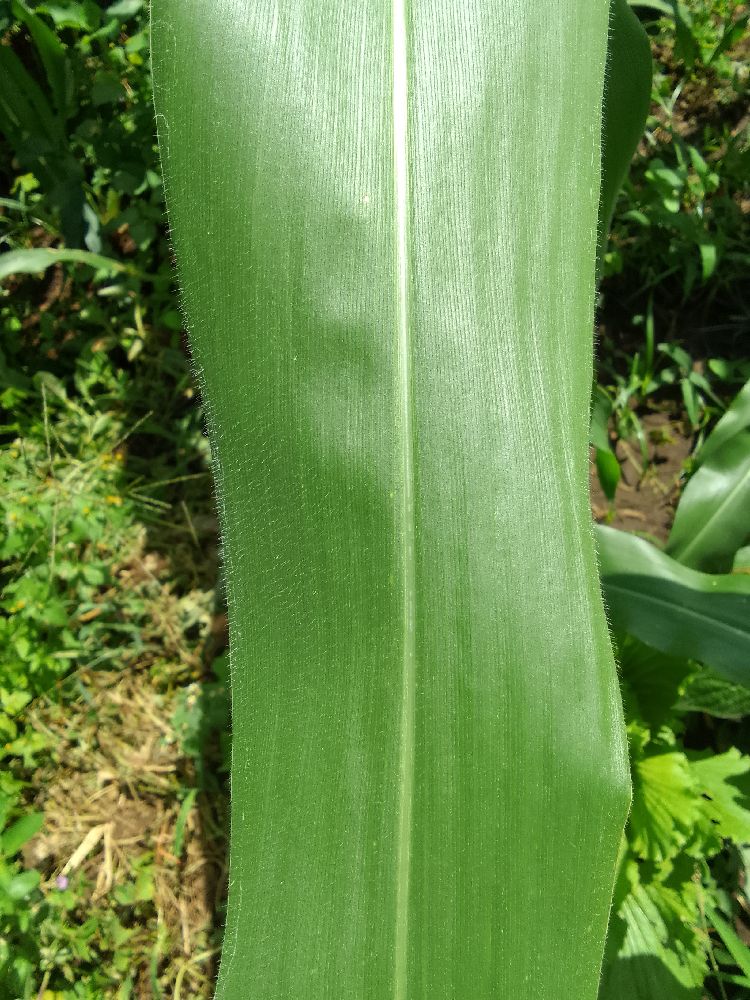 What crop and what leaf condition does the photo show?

maize, healthy
